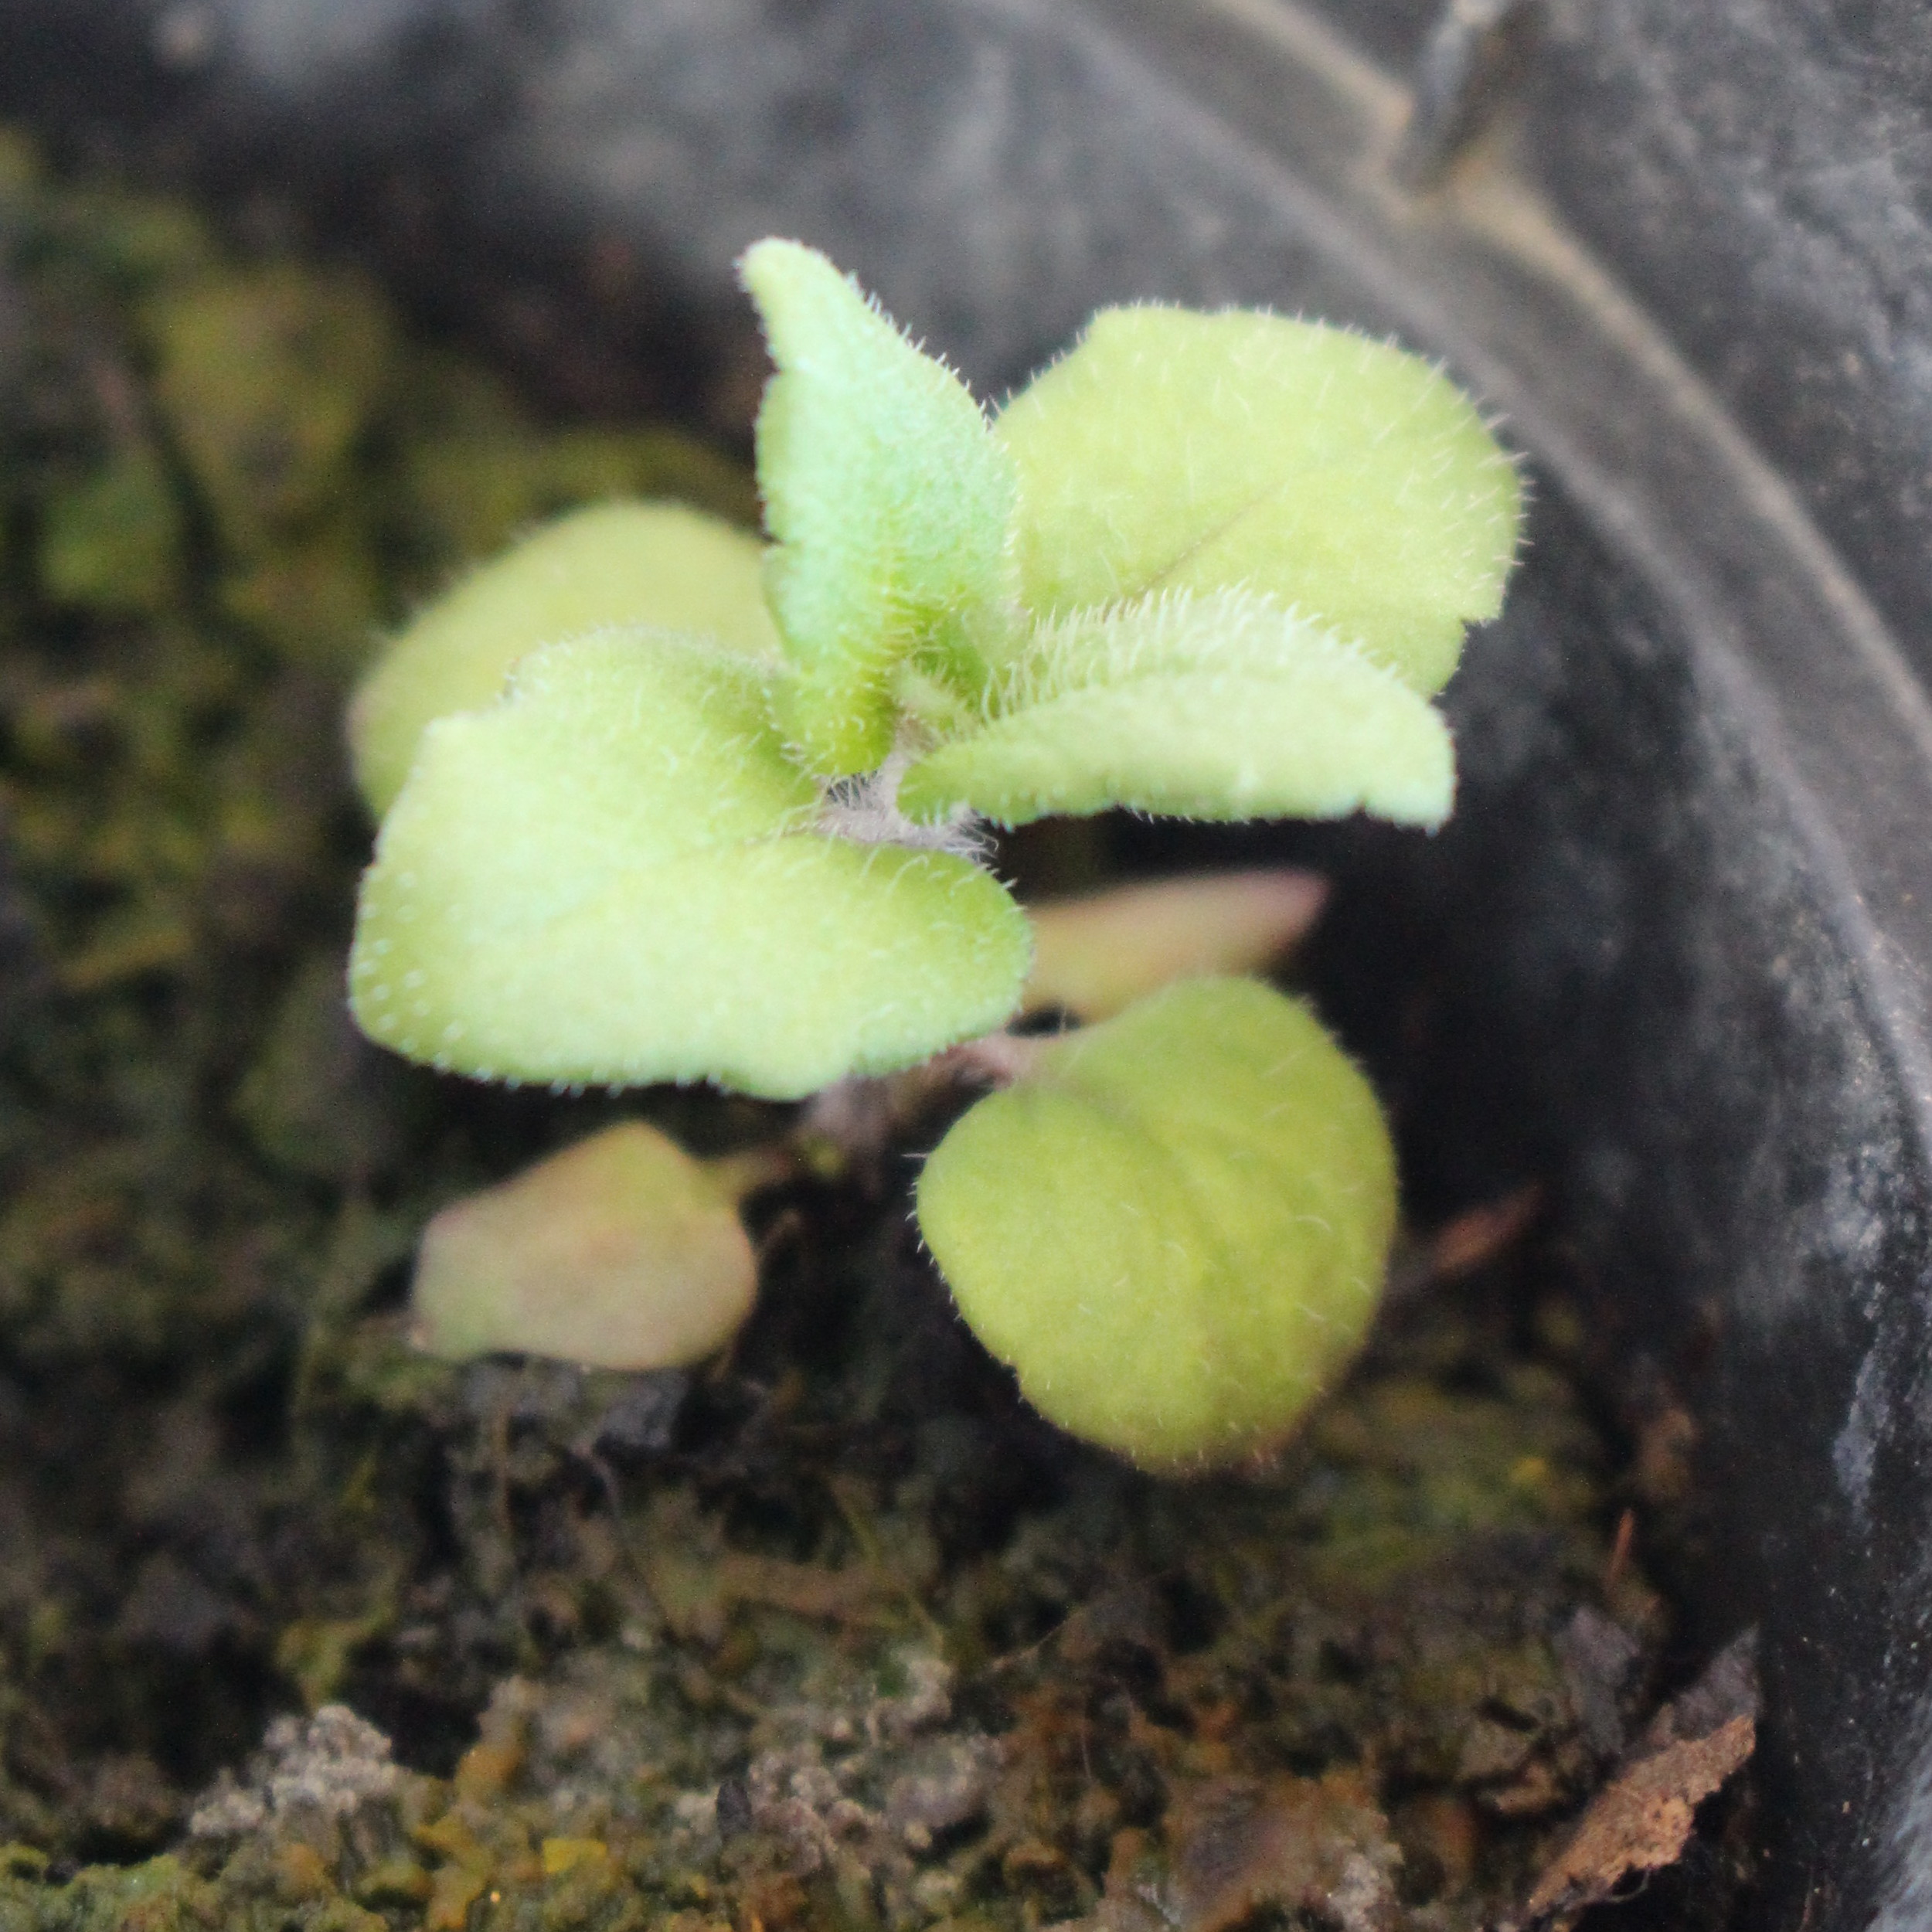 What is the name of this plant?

Veronica persica
